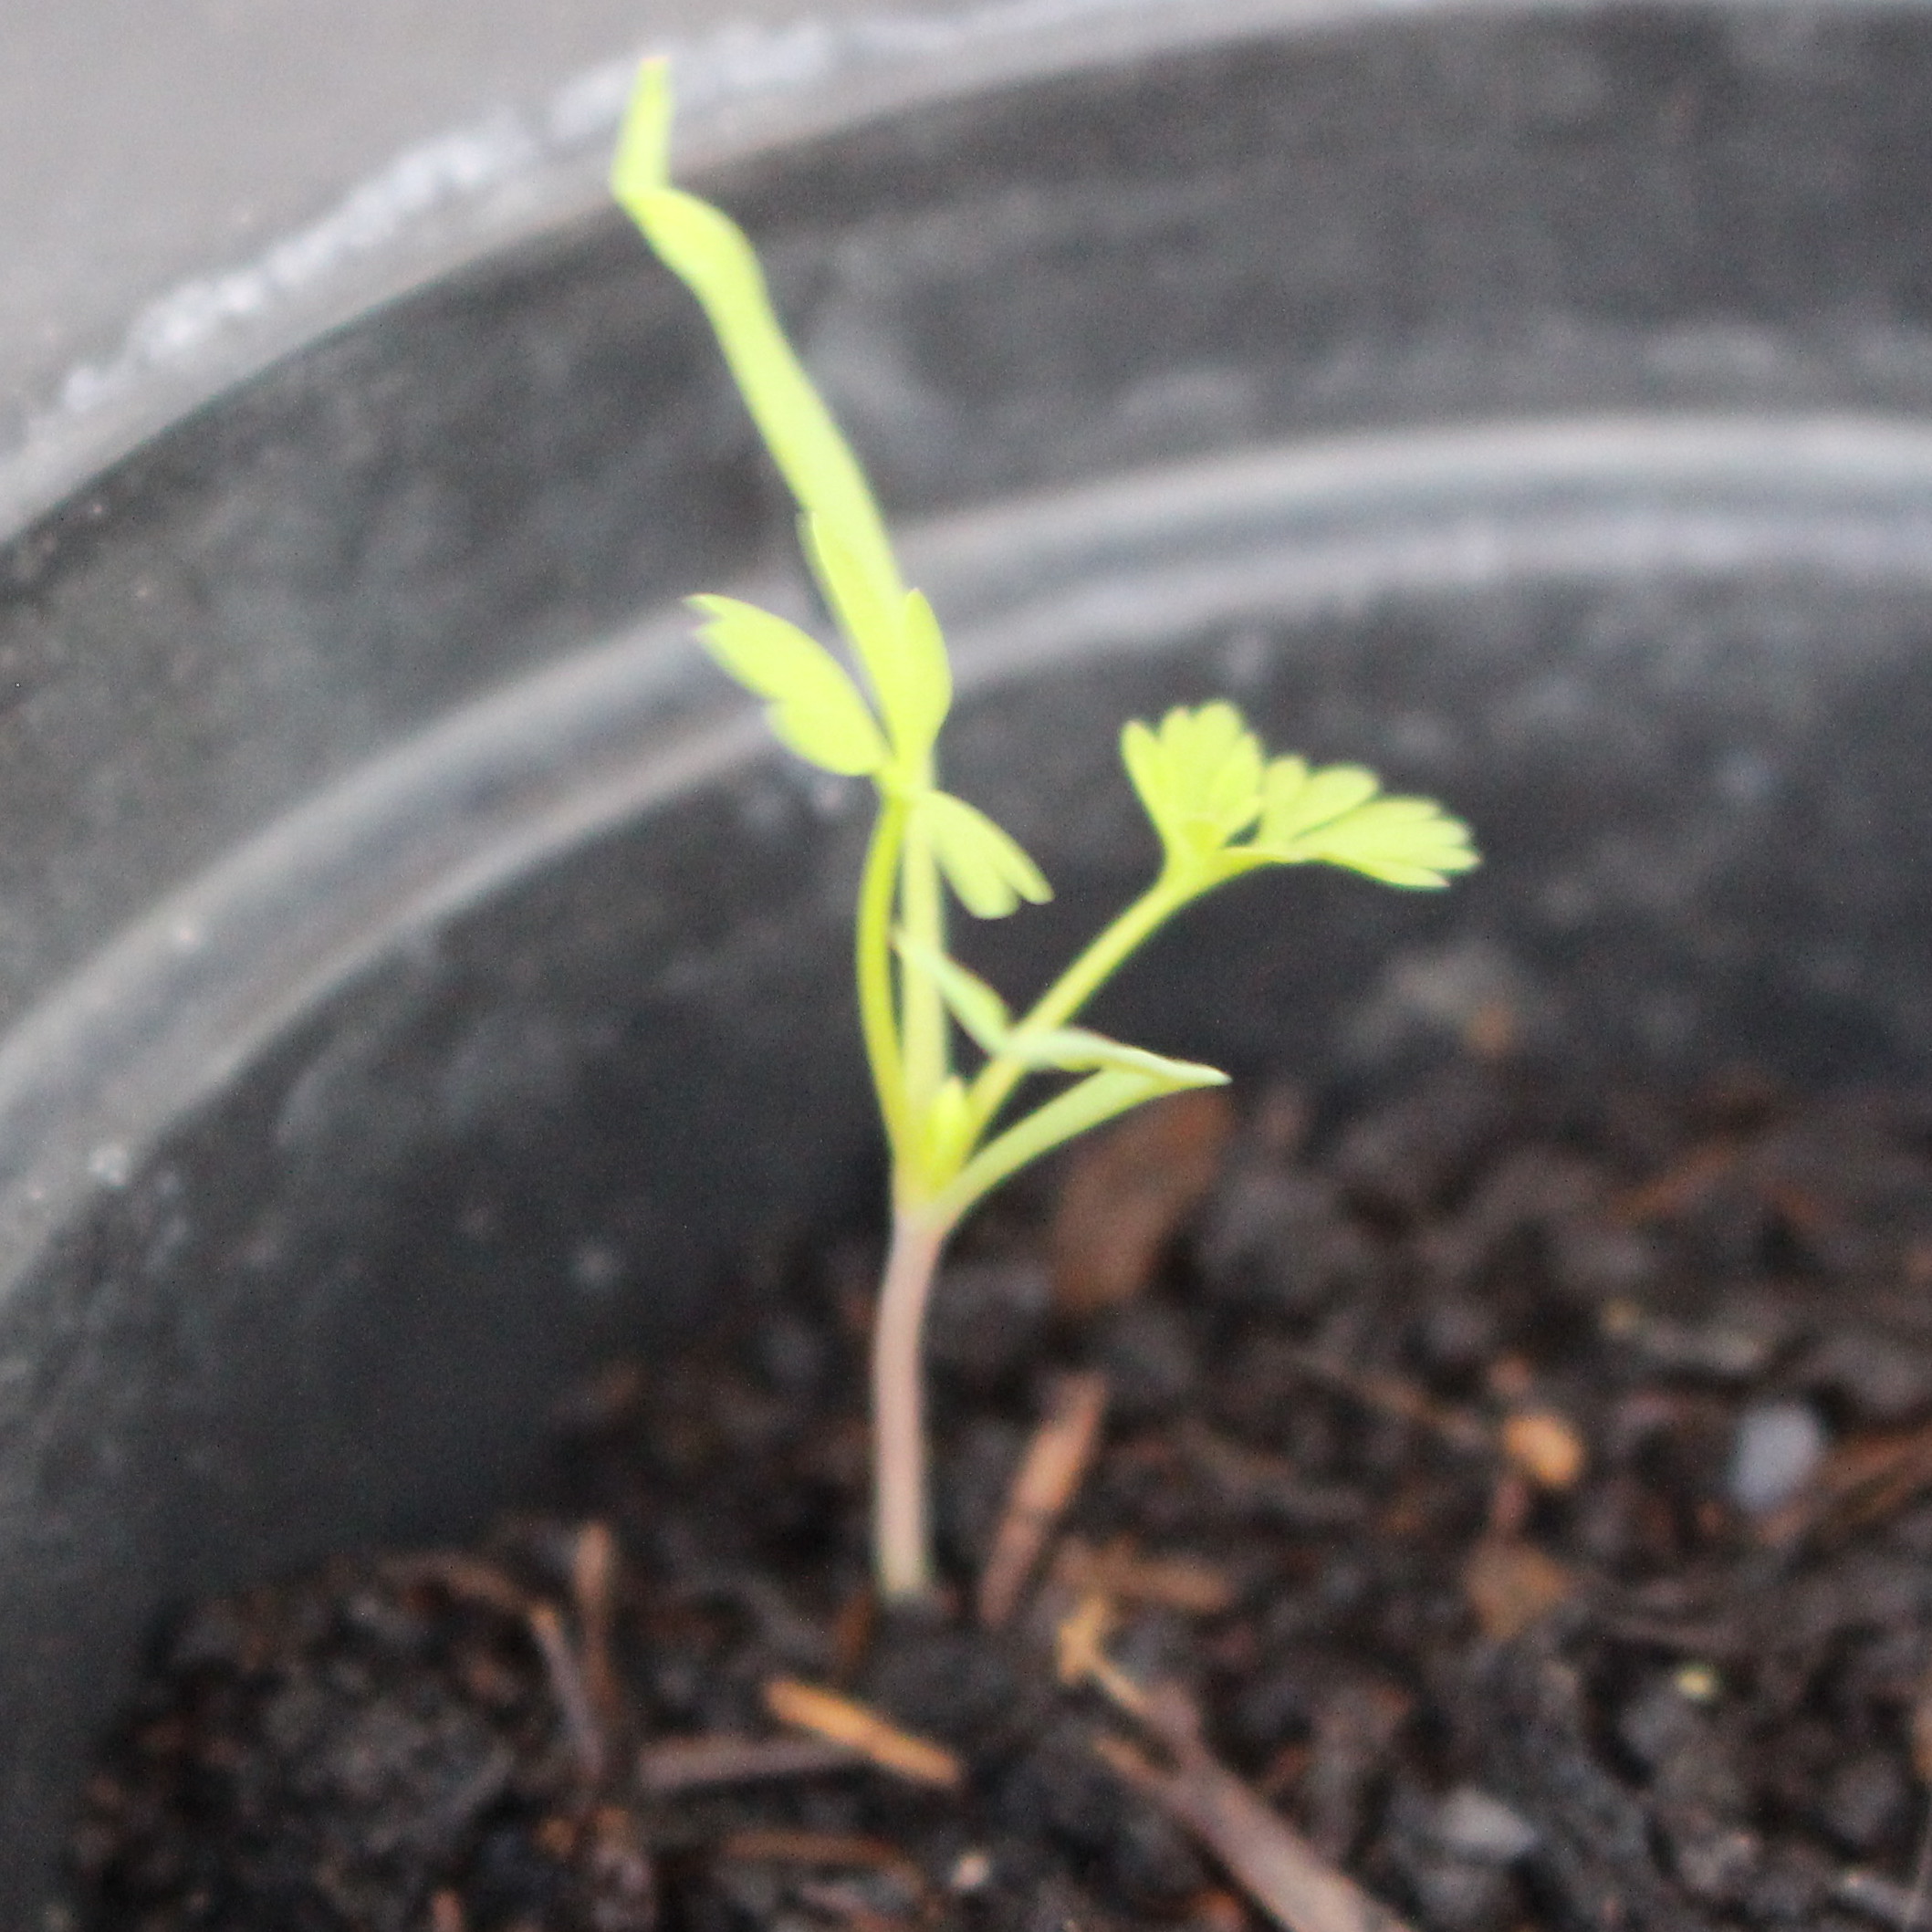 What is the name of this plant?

Fumaria officinalis
